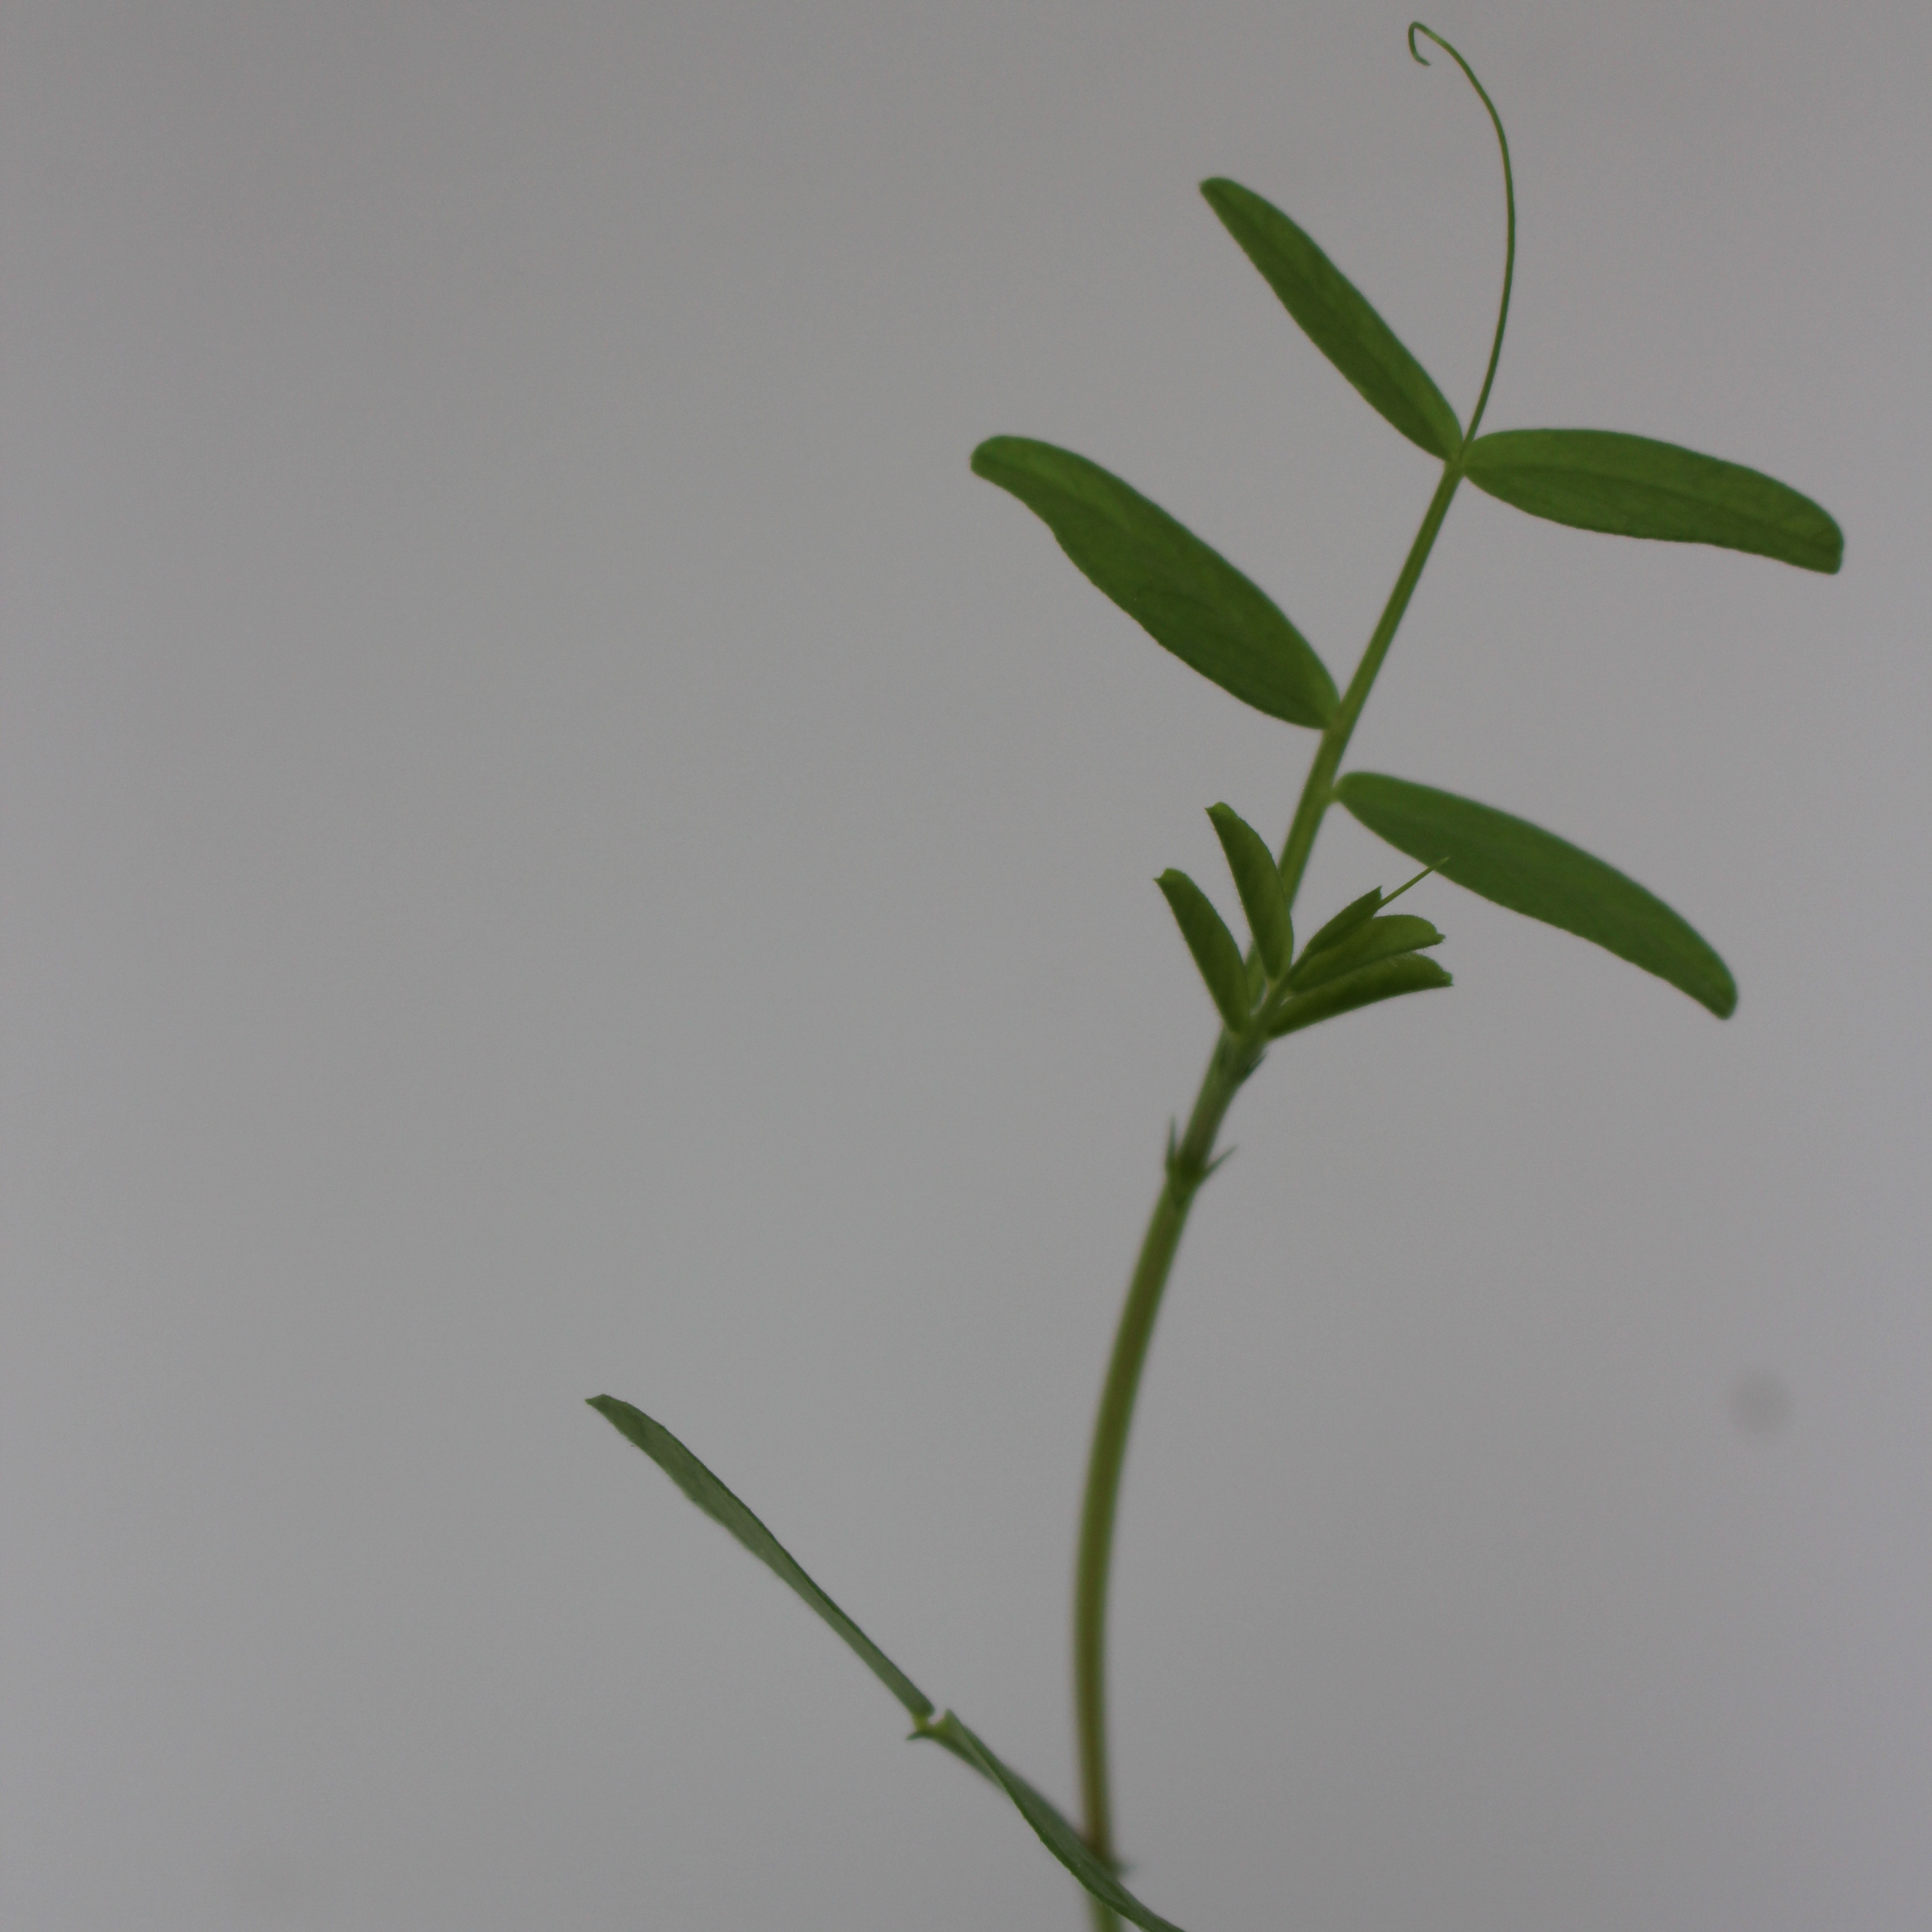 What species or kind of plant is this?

Vicia sativa
